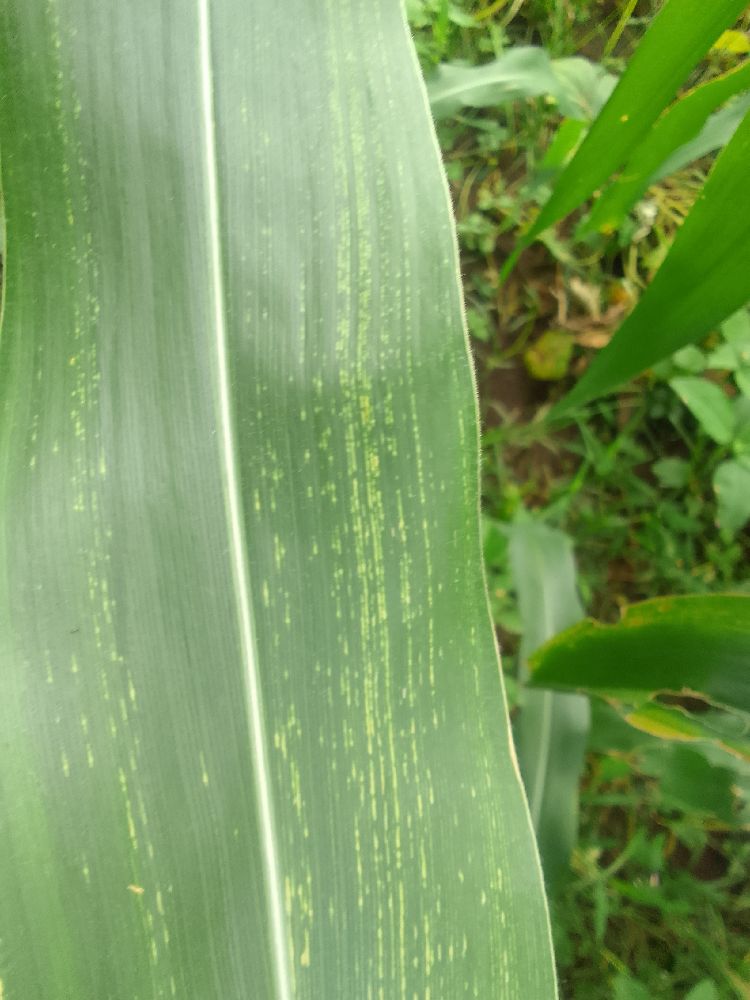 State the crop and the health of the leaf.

maize, maize streak virus
